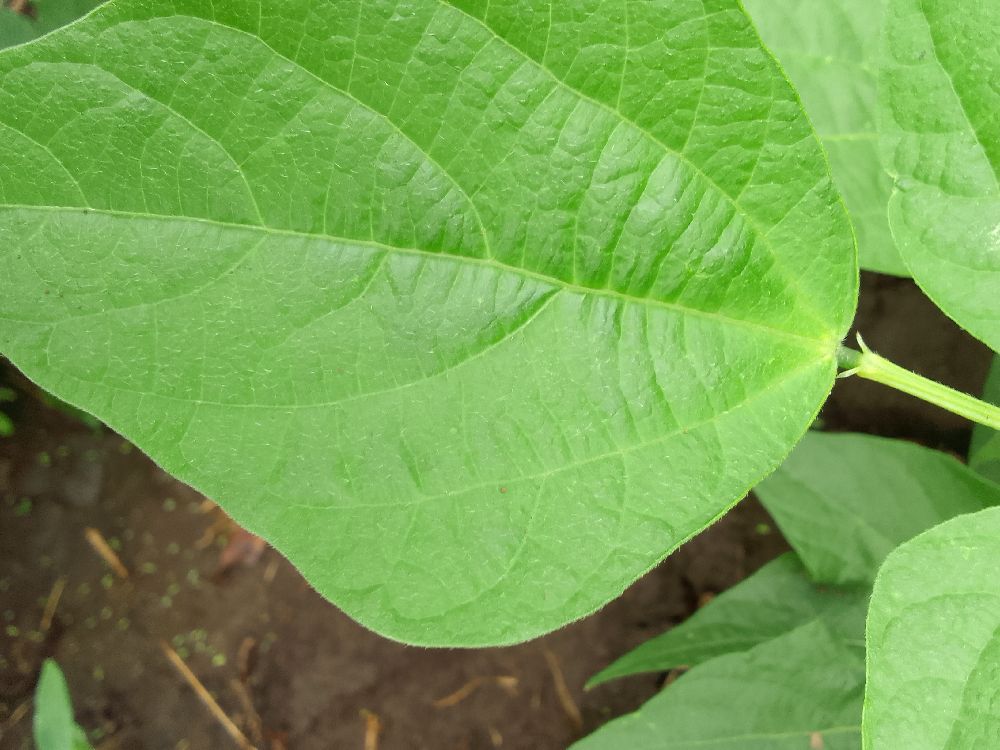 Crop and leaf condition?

common bean, healthy
